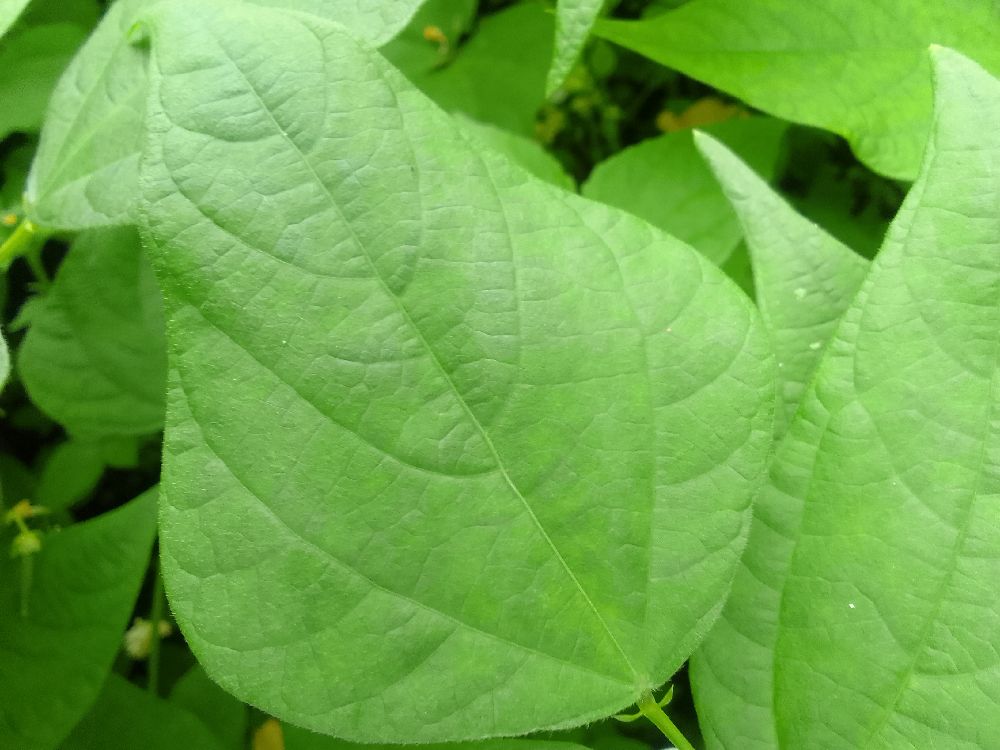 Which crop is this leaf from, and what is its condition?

common bean, healthy
